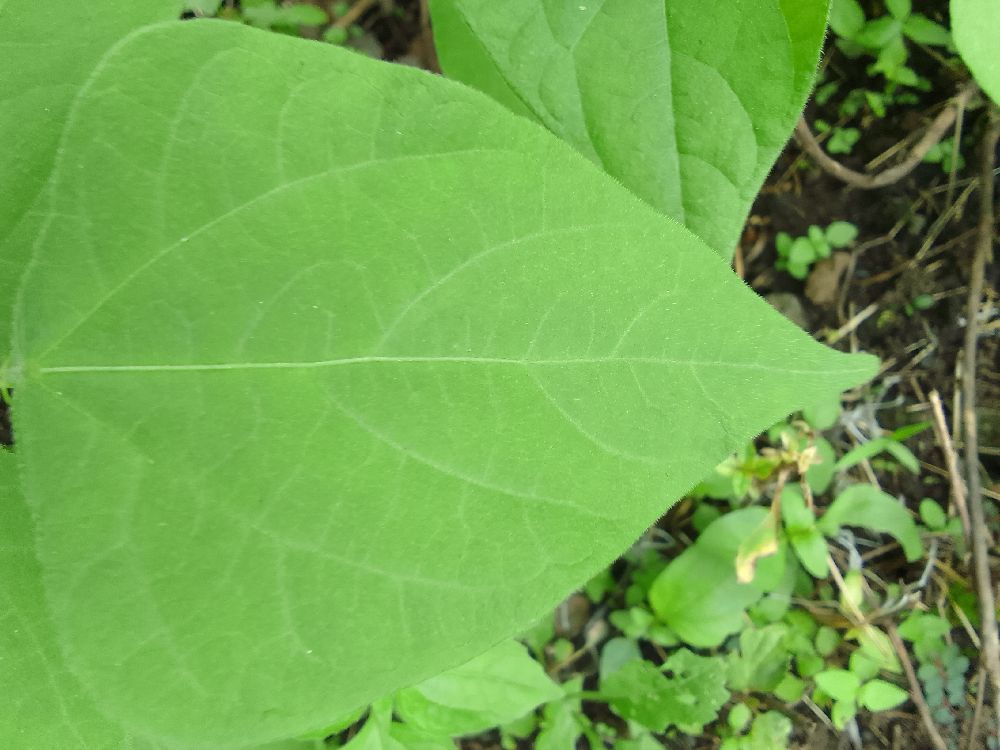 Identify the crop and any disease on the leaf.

common bean, healthy
